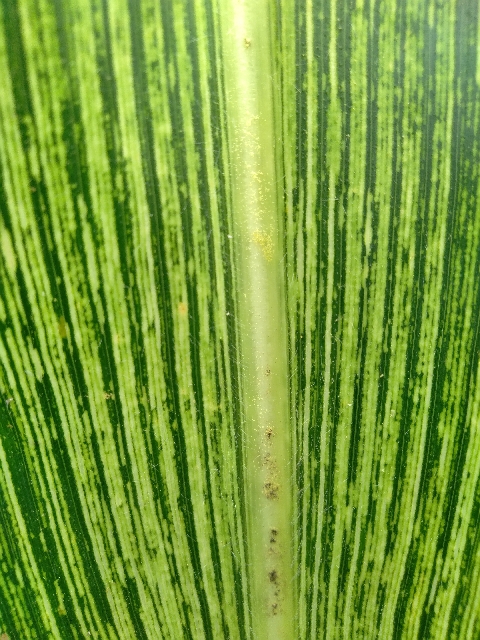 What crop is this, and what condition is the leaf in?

maize, maize streak virus
